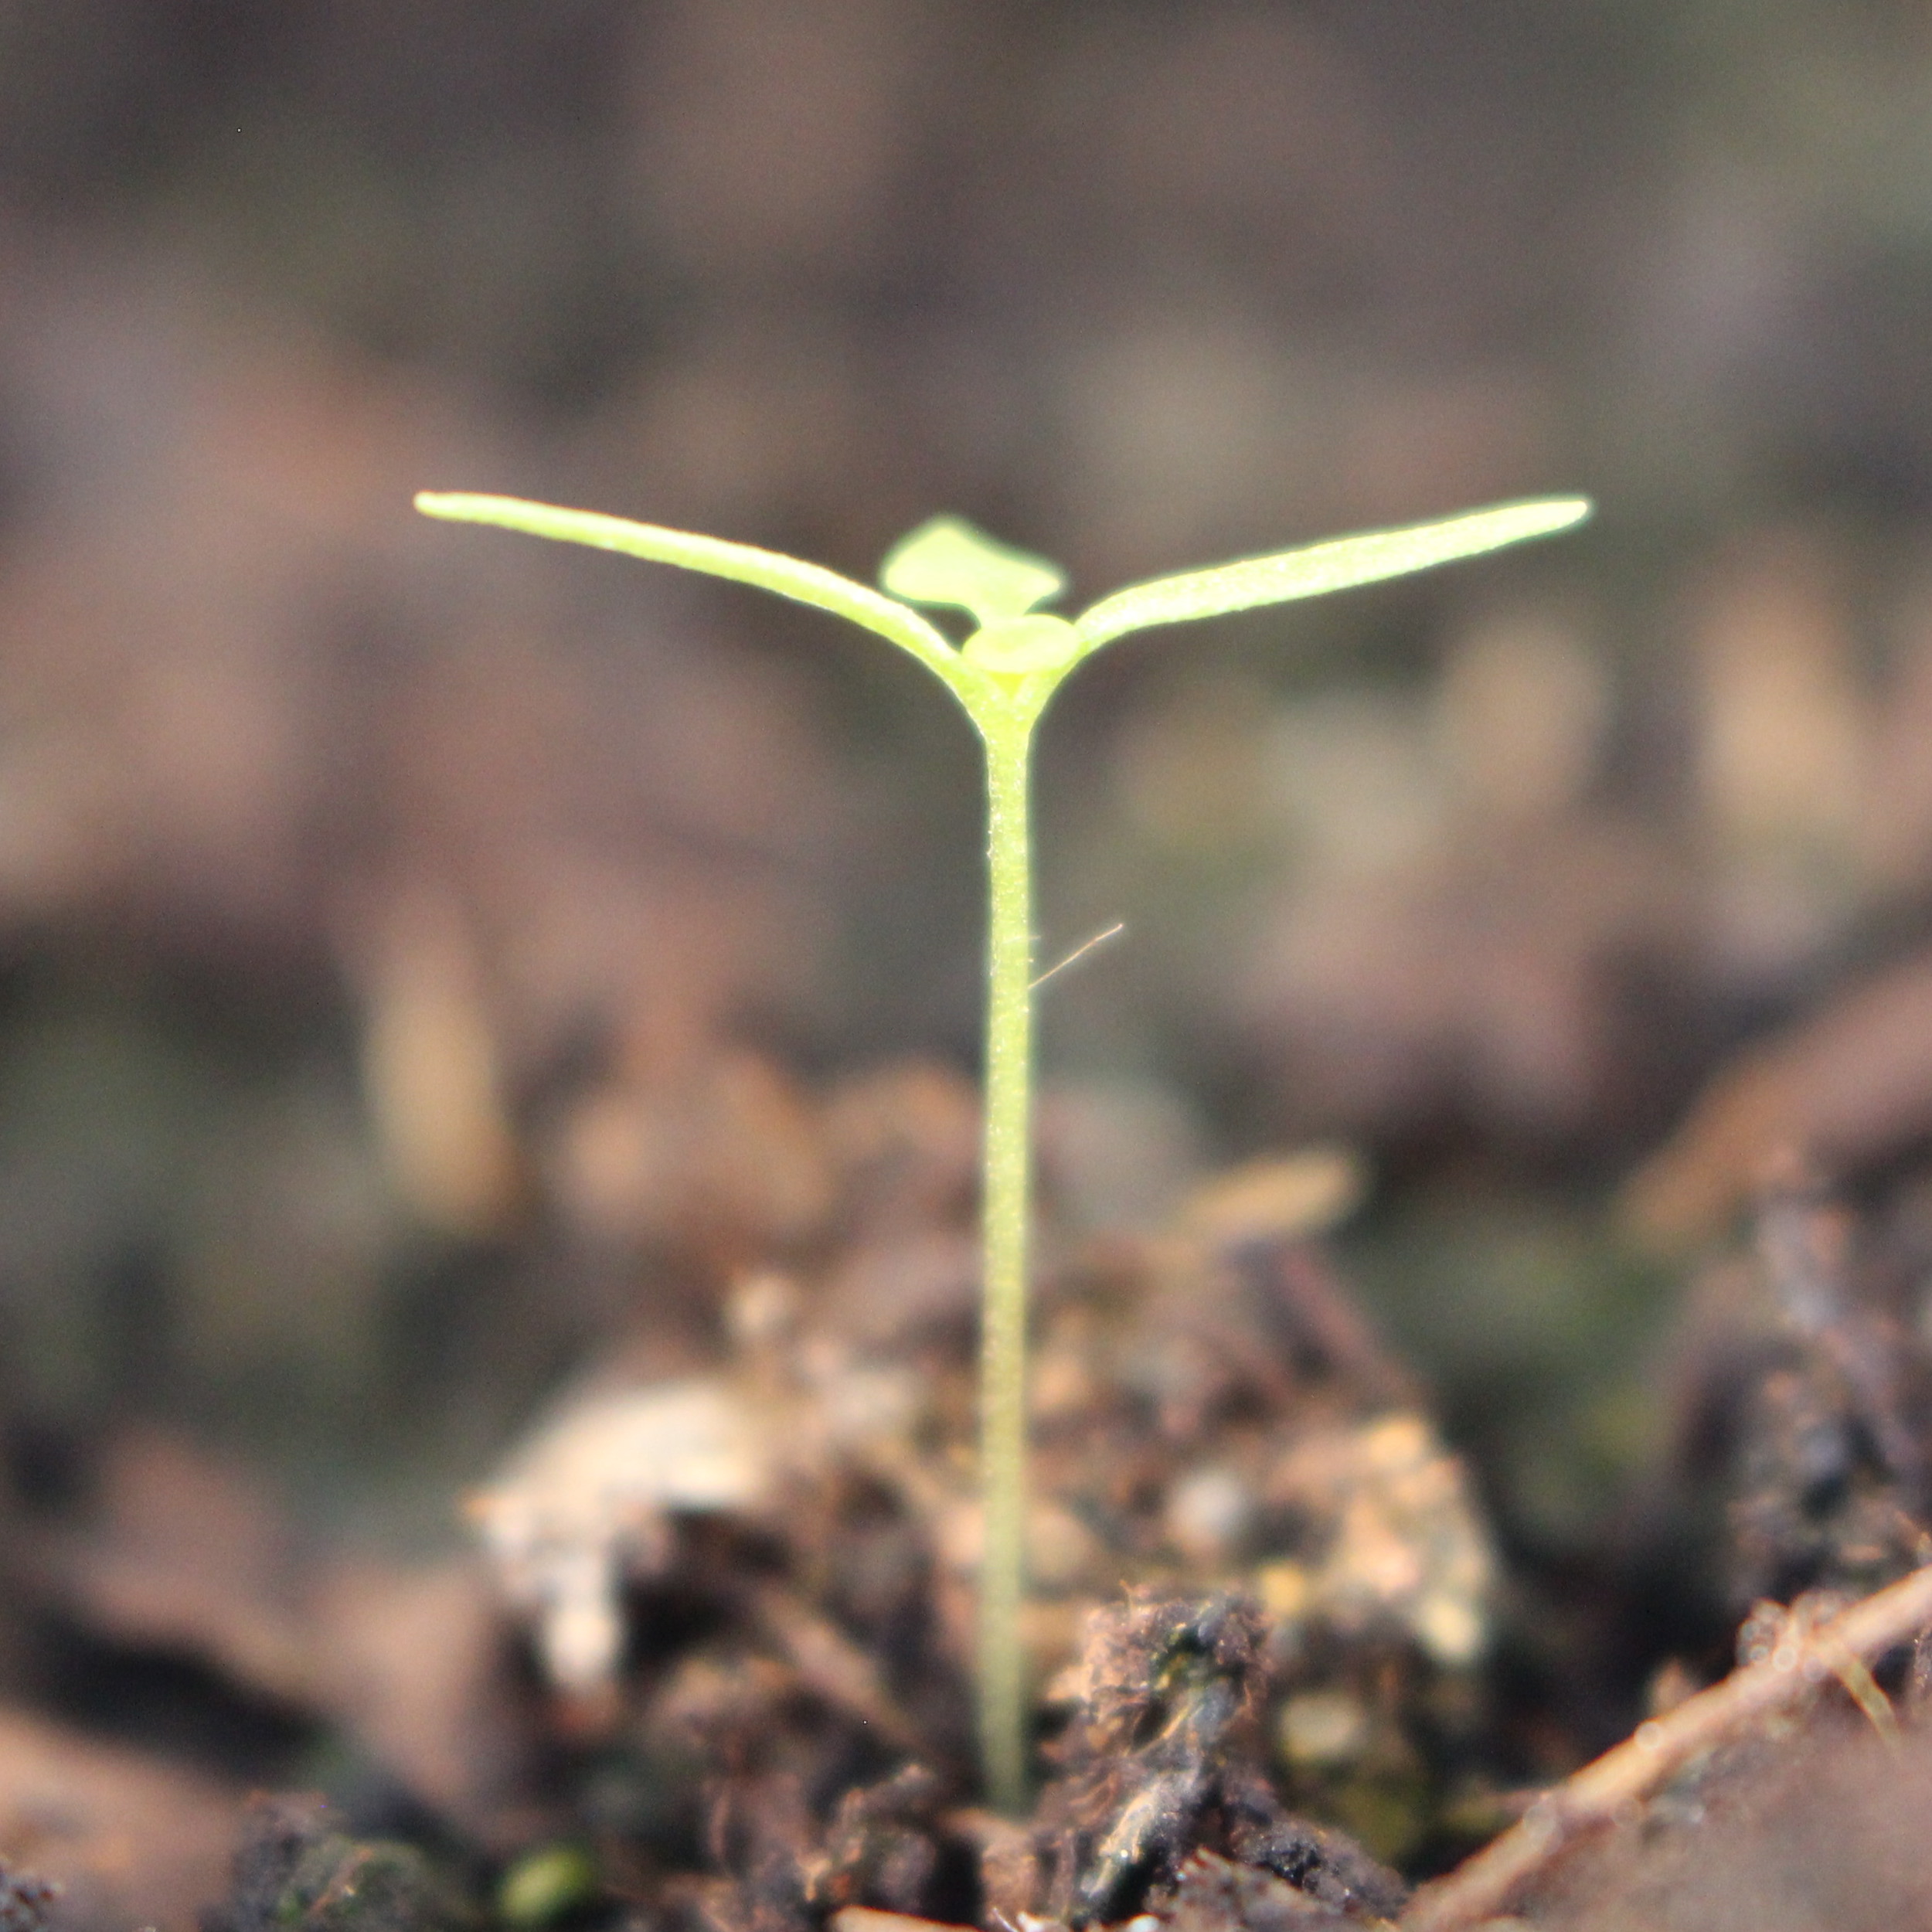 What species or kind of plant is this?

Papaver rhoeas
